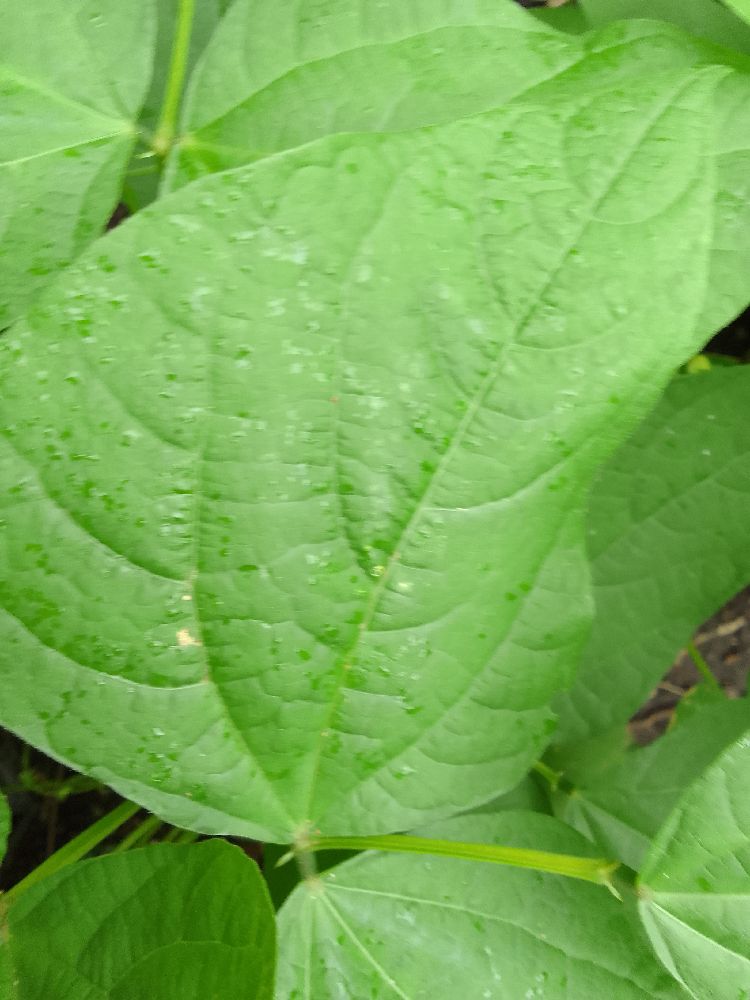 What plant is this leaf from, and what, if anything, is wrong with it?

common bean, healthy
